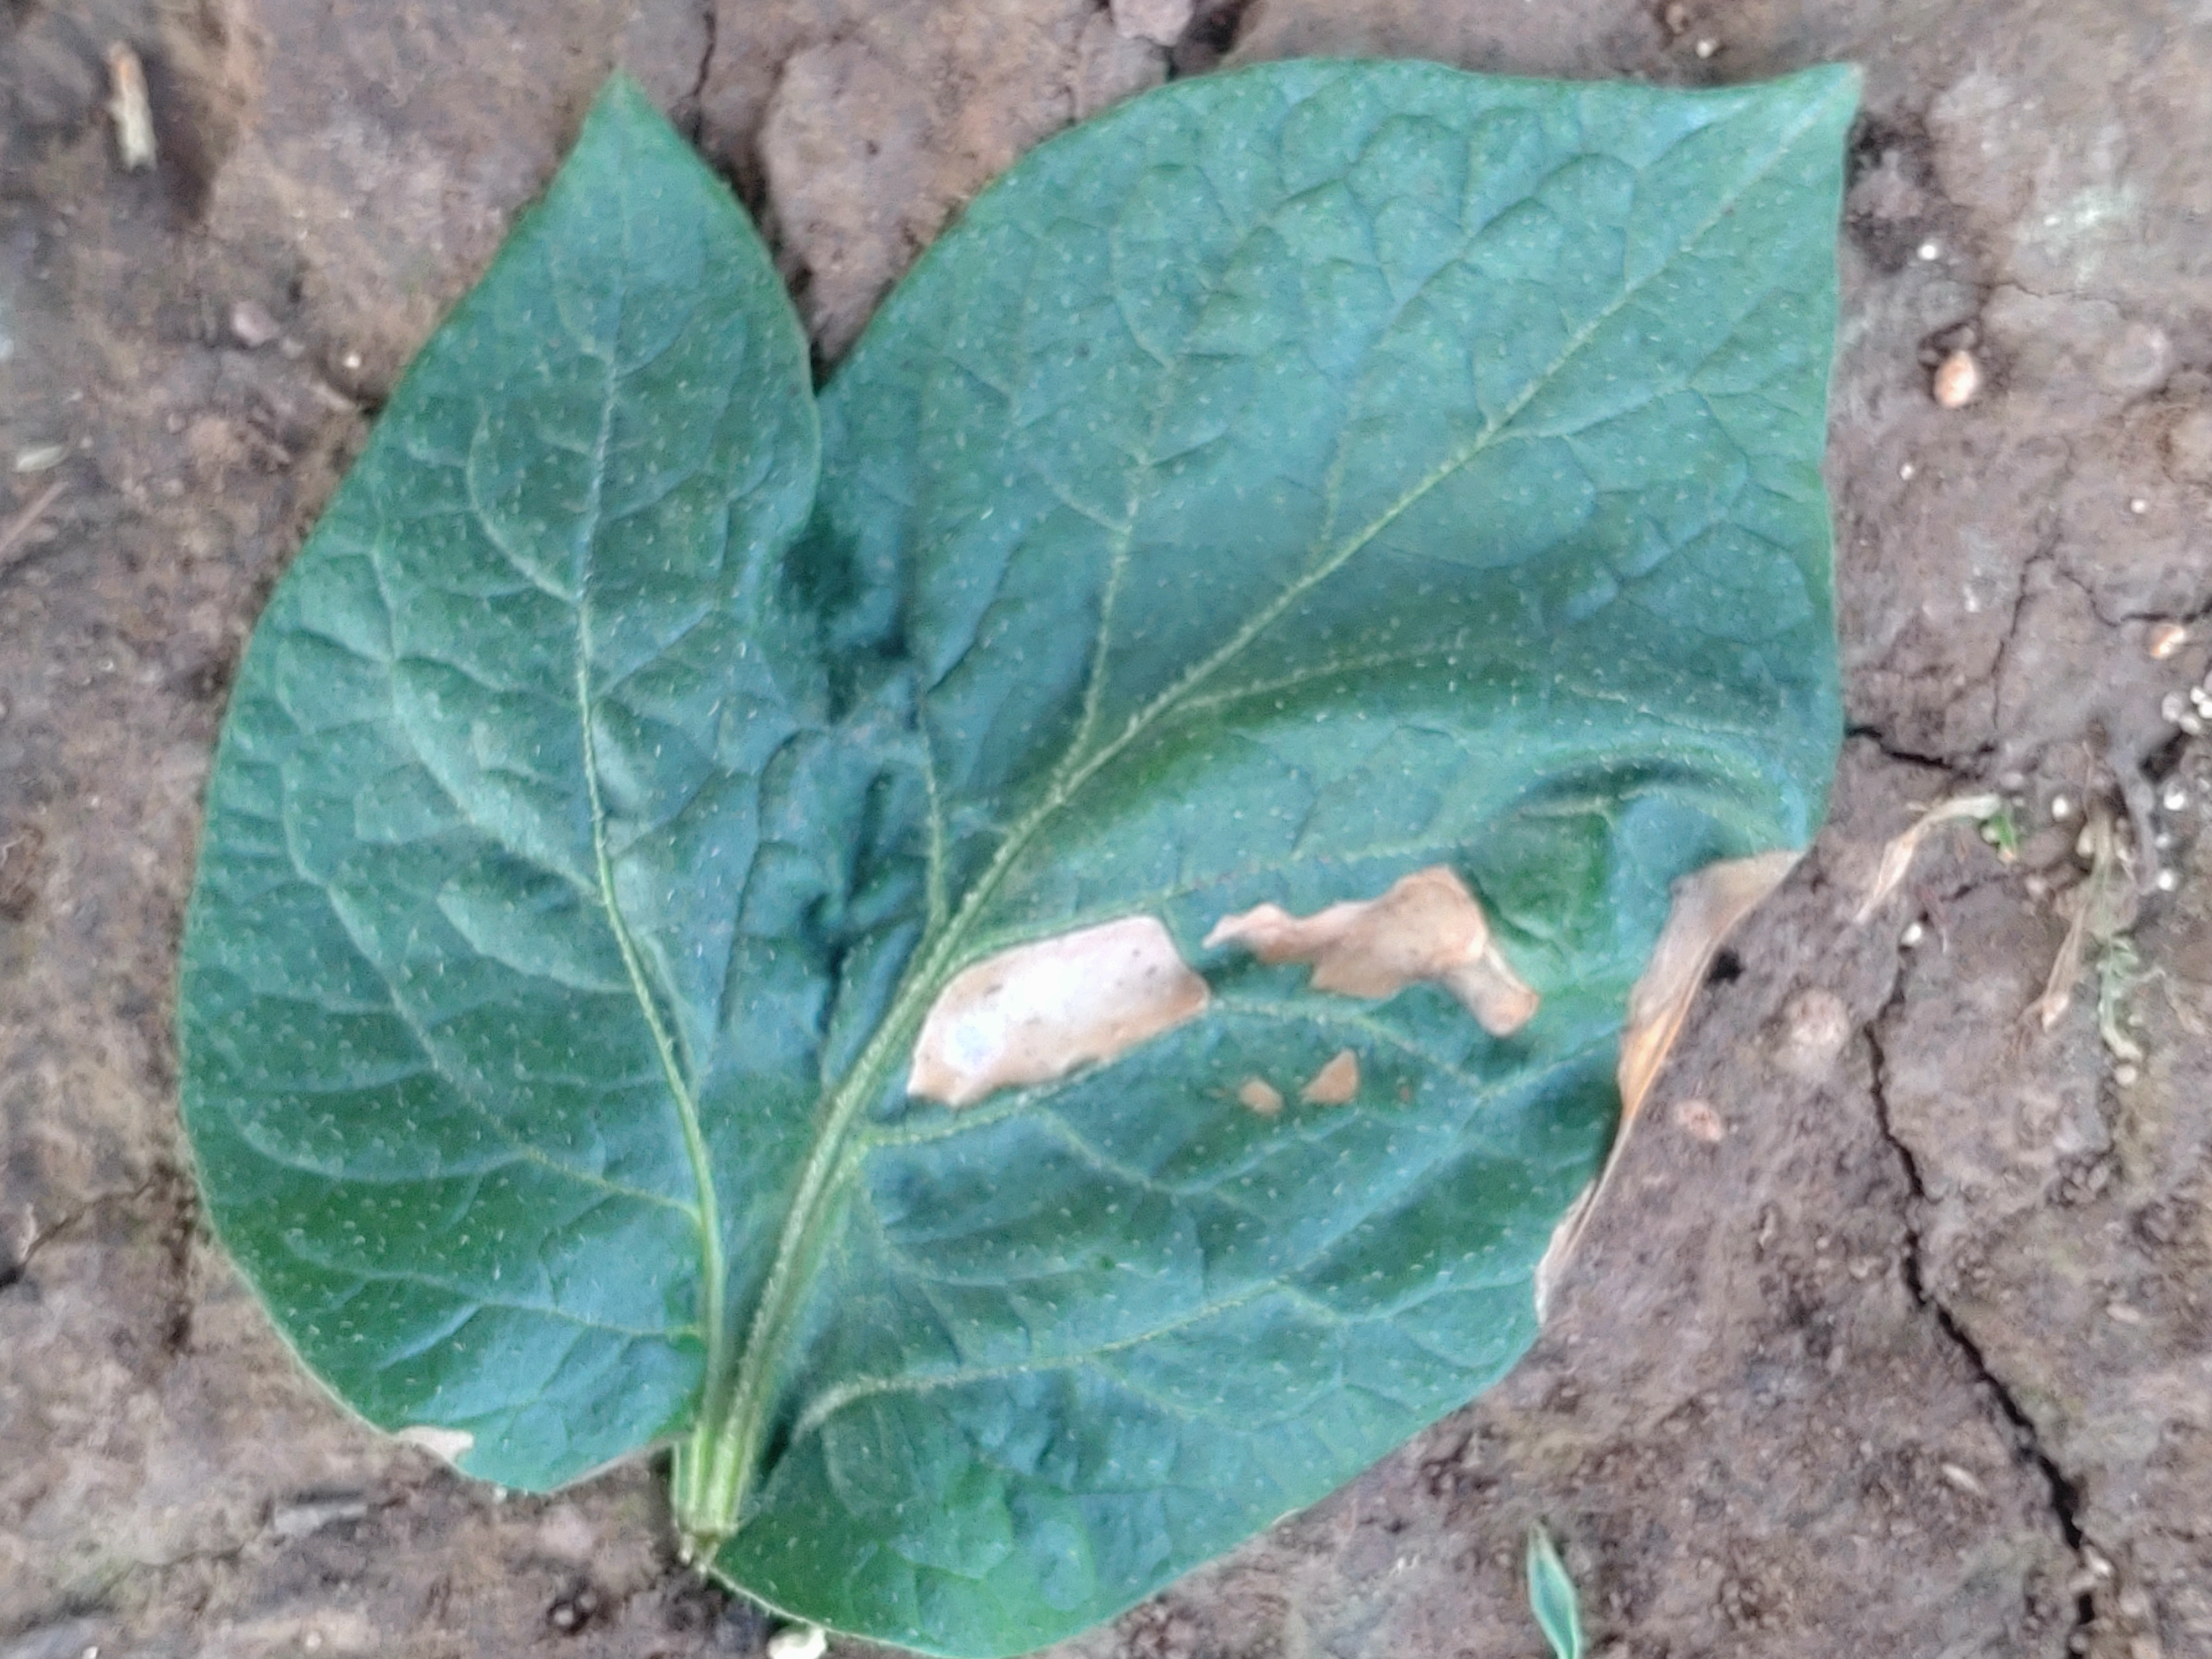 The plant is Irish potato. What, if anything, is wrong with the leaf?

early blight
